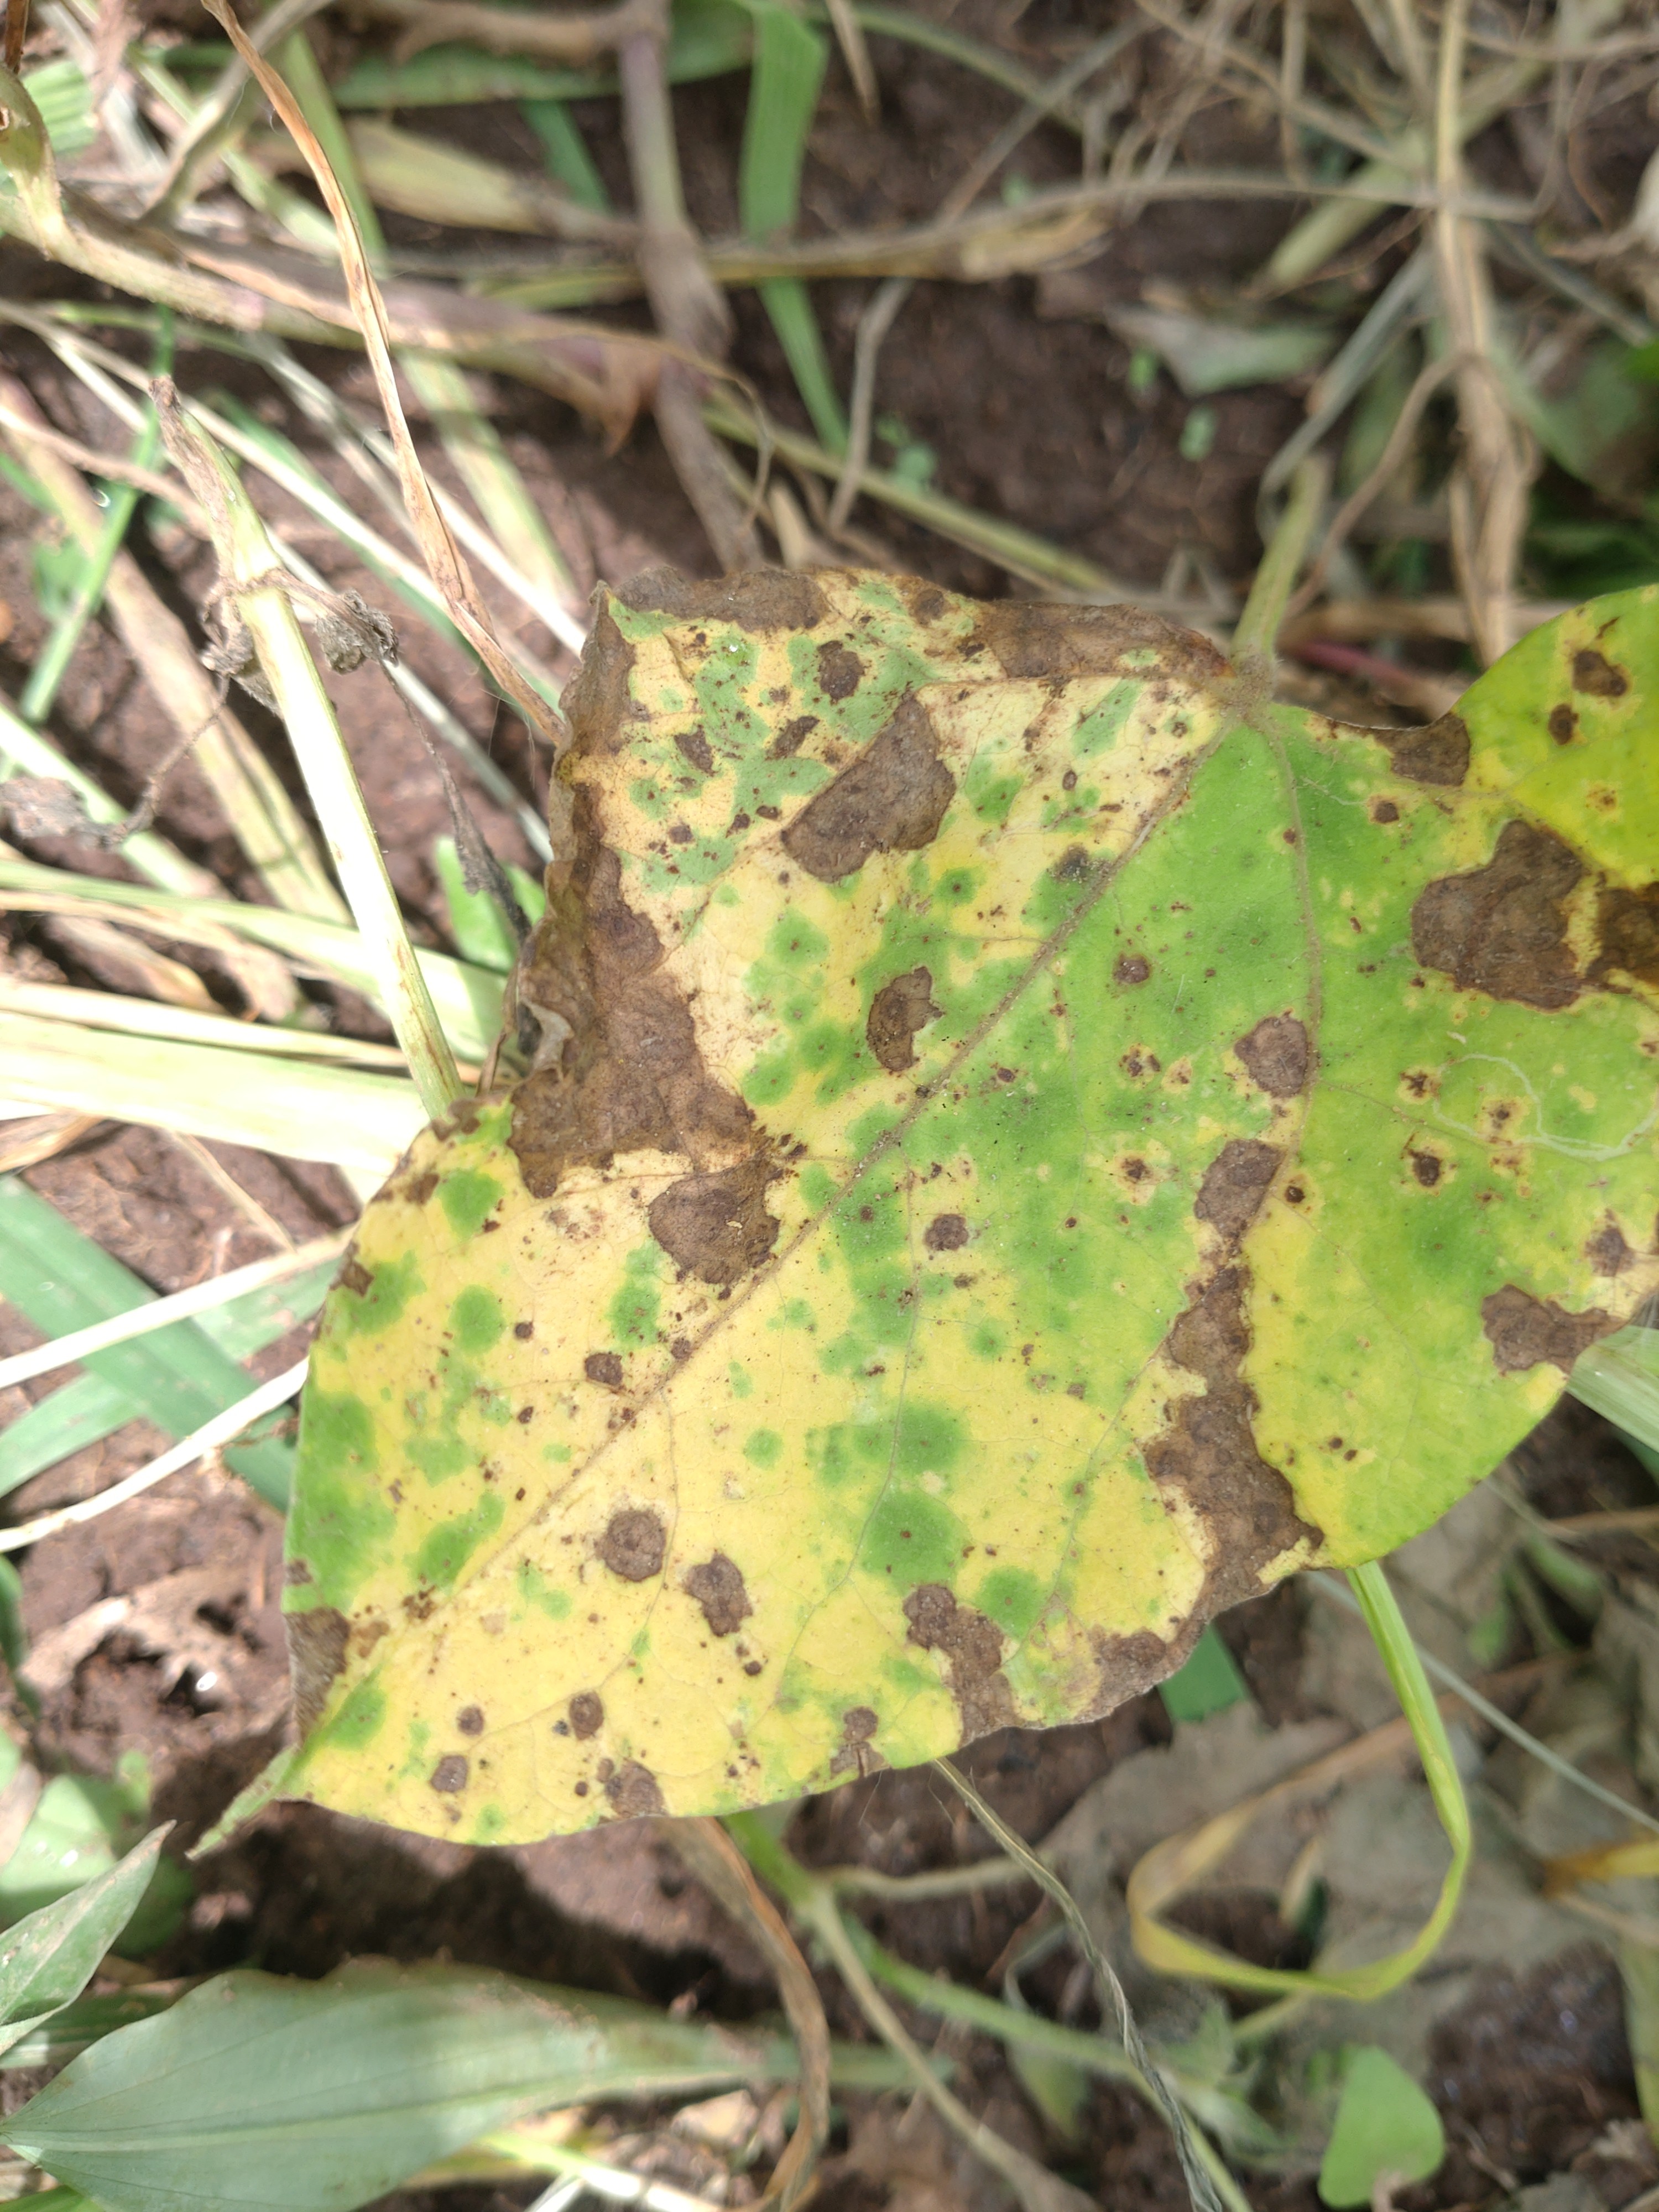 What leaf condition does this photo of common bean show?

rust
